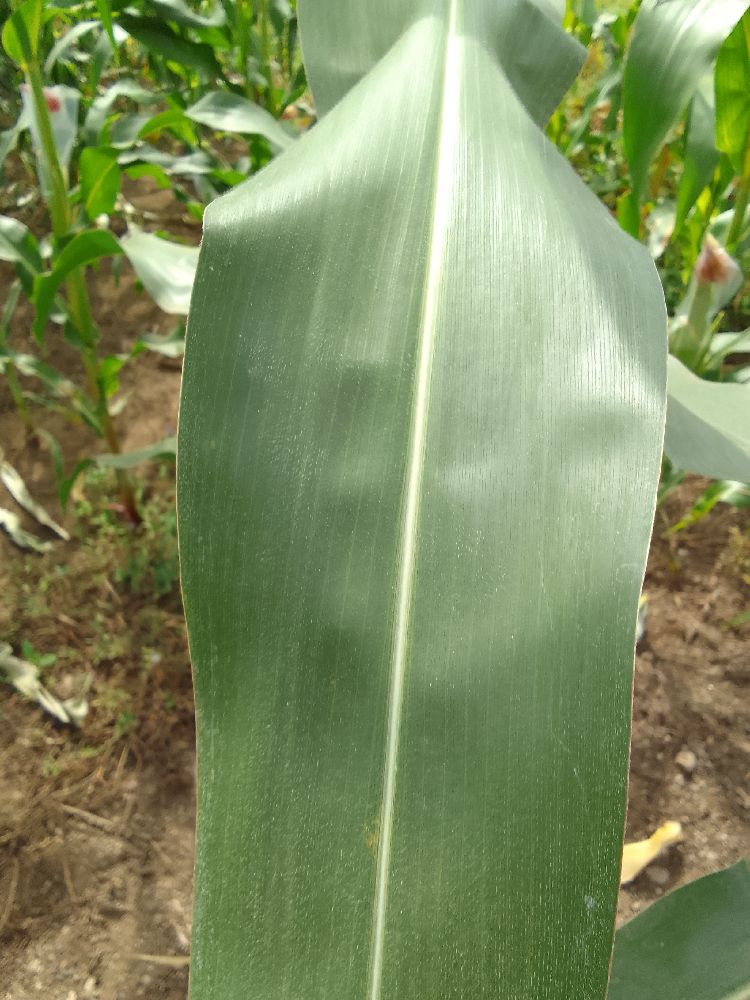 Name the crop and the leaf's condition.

maize, healthy
